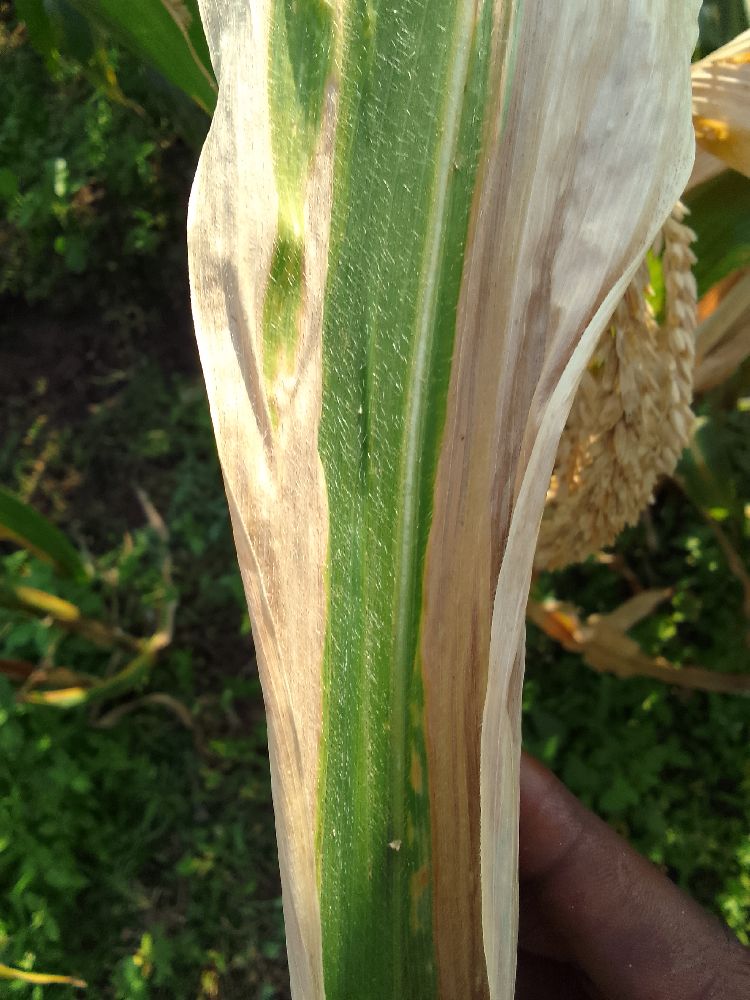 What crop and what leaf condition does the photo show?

maize, maize lethal necrosis
